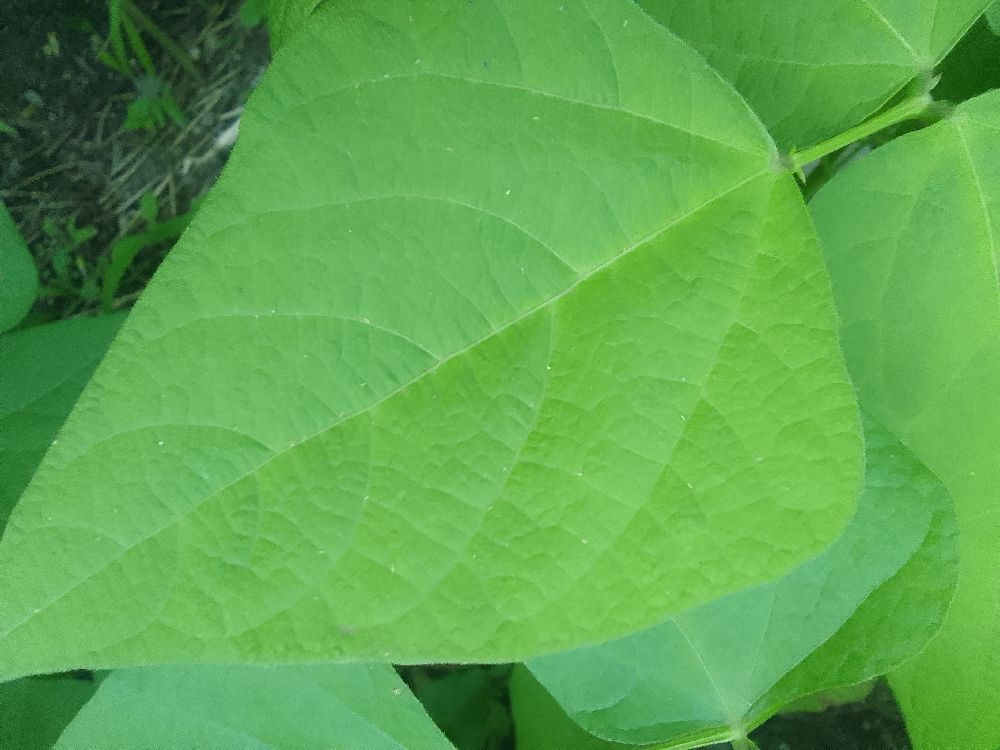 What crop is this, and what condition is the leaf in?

common bean, healthy
